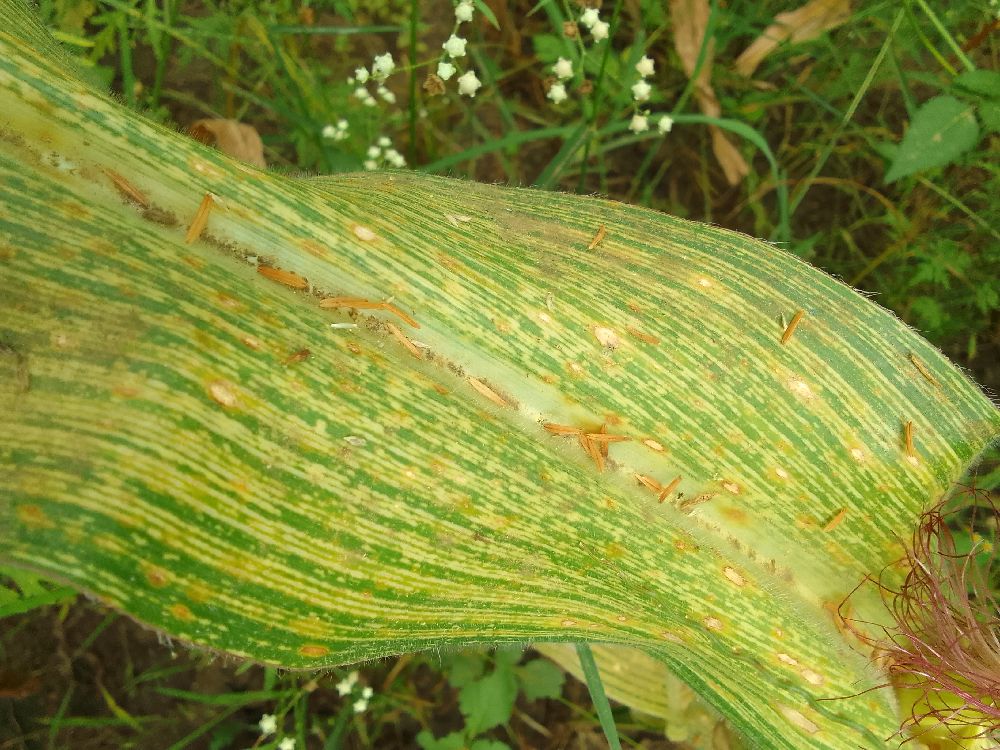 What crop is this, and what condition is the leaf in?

maize, maize streak virus
